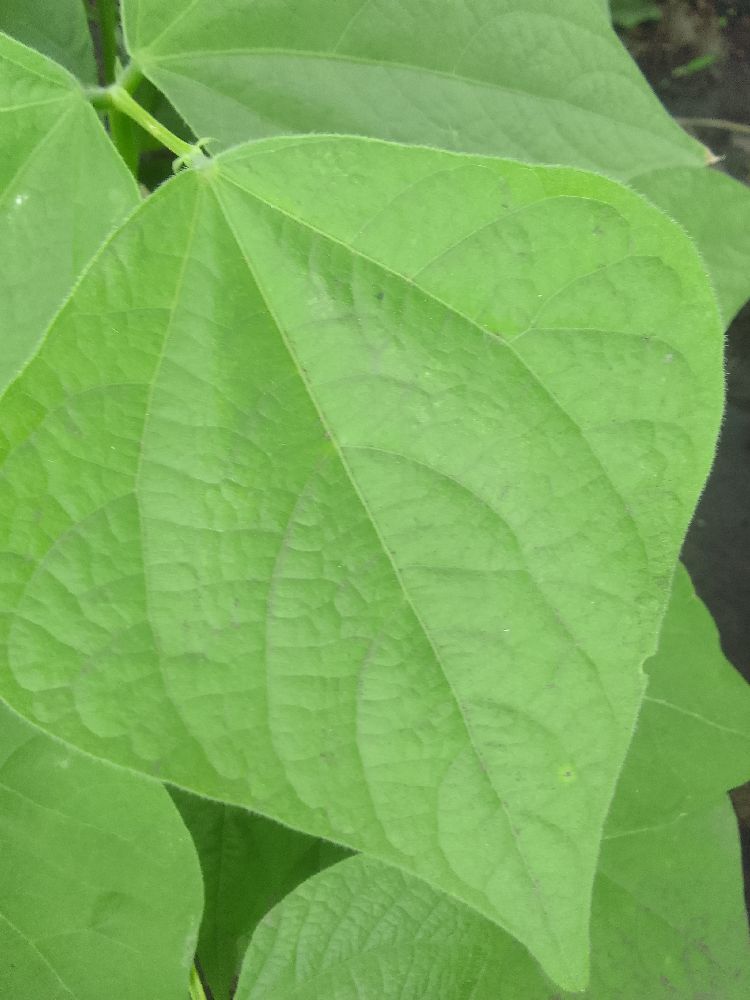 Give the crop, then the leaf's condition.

common bean, healthy
